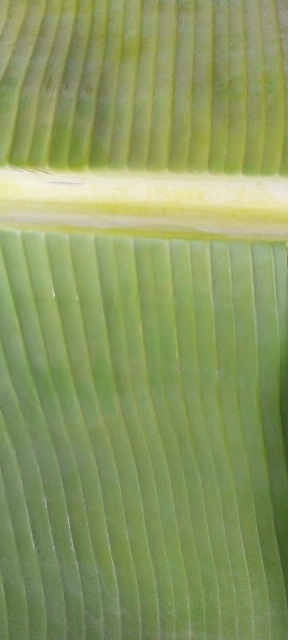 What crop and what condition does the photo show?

banana, healthy
